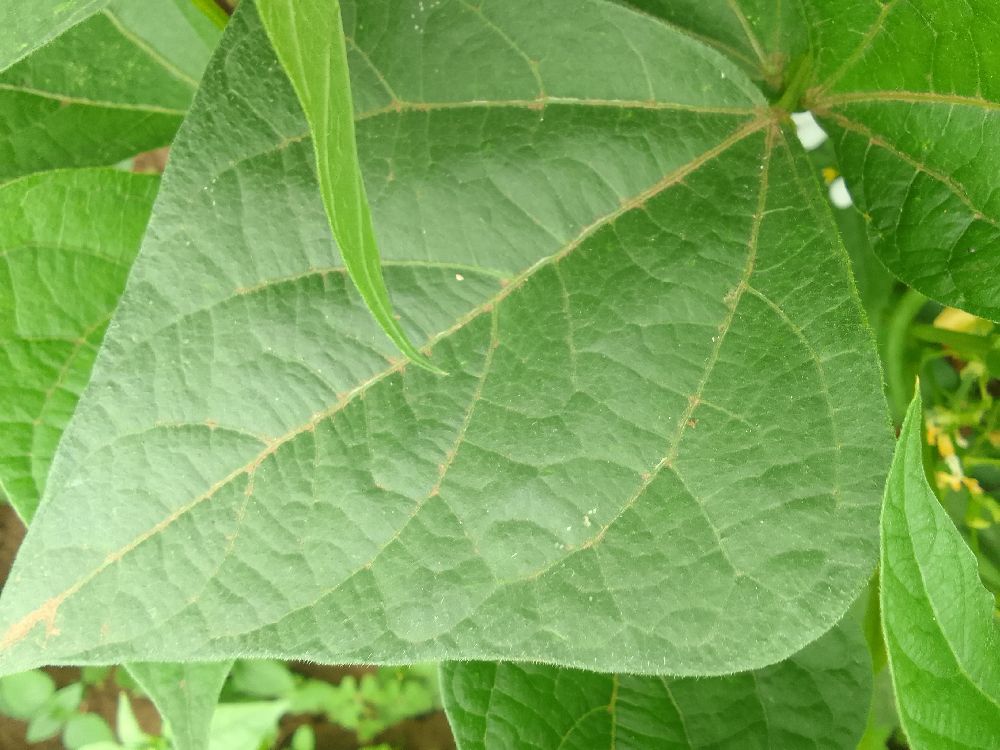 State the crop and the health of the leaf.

common bean, healthy
